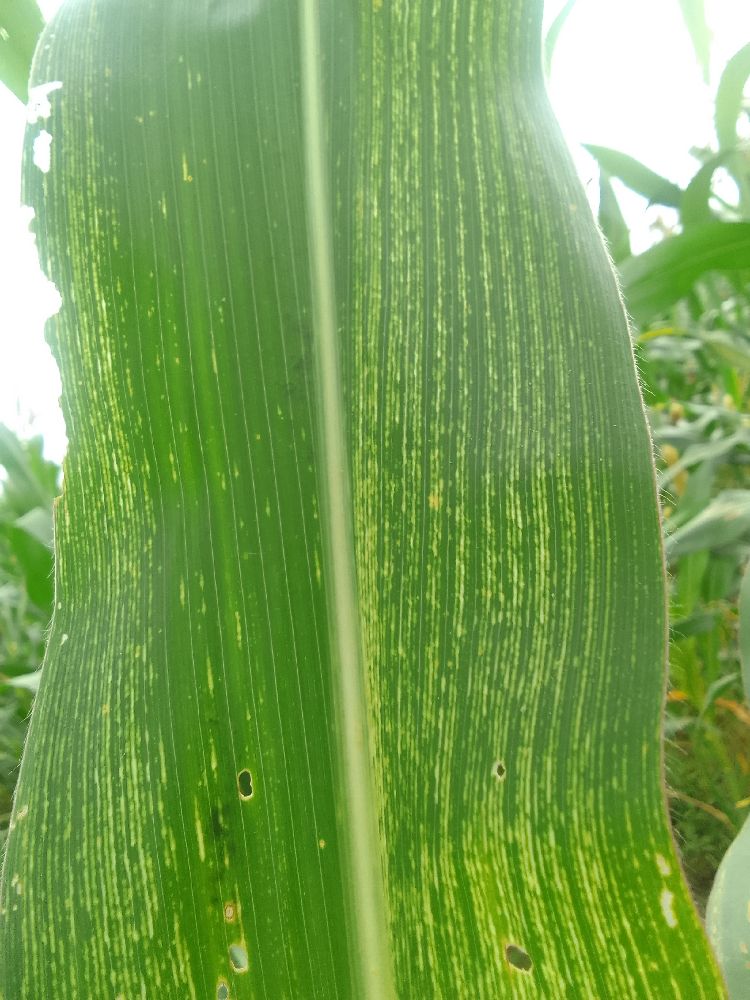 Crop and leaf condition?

maize, maize streak virus
